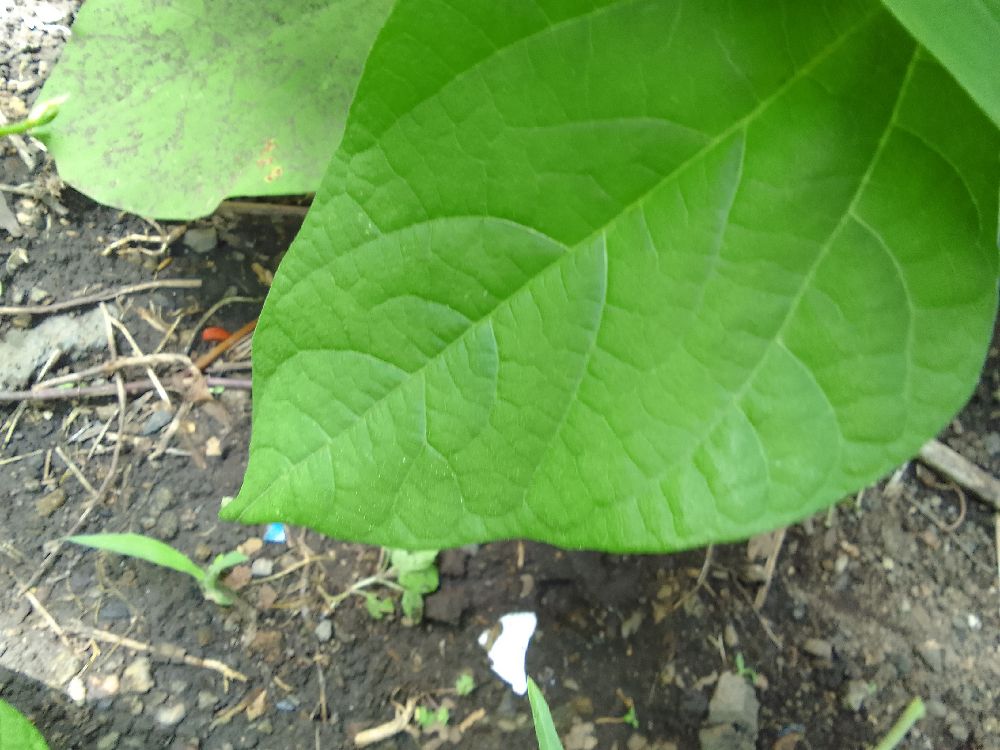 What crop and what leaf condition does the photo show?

common bean, healthy
